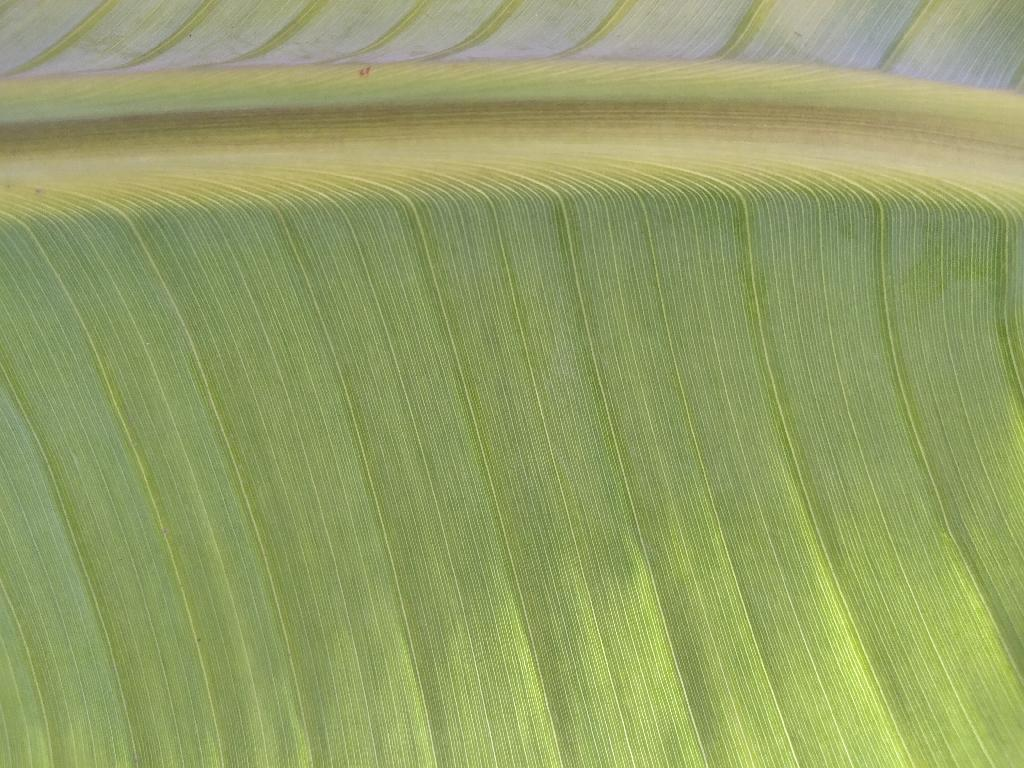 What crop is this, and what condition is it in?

banana, healthy
